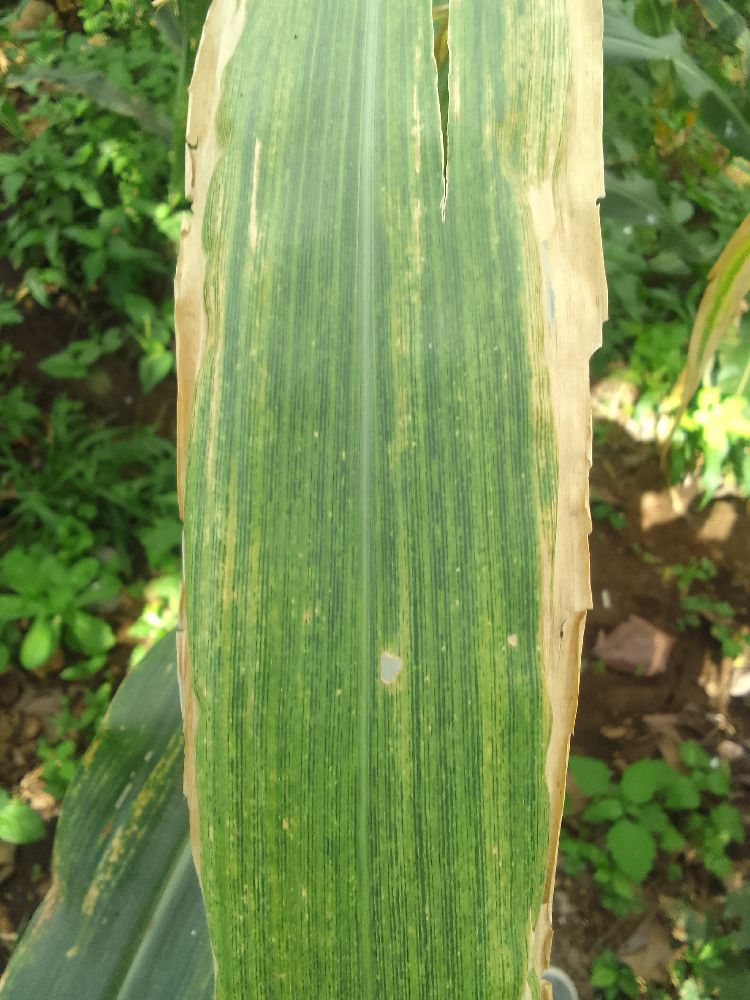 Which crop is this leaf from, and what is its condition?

maize, maize lethal necrosis
